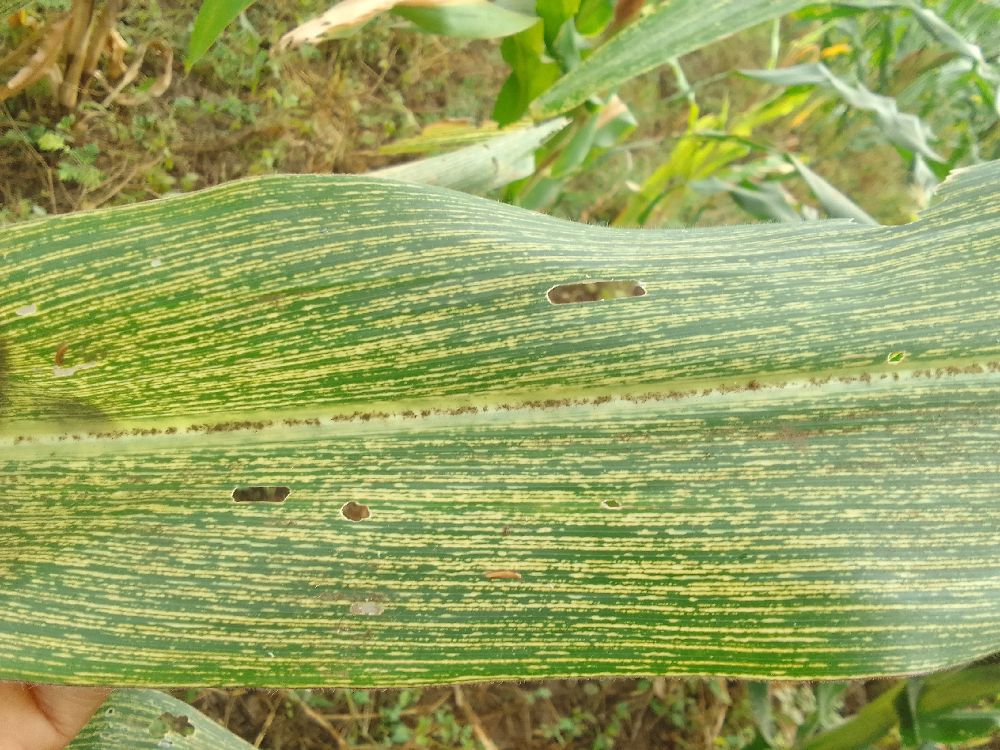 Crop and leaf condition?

maize, maize streak virus
